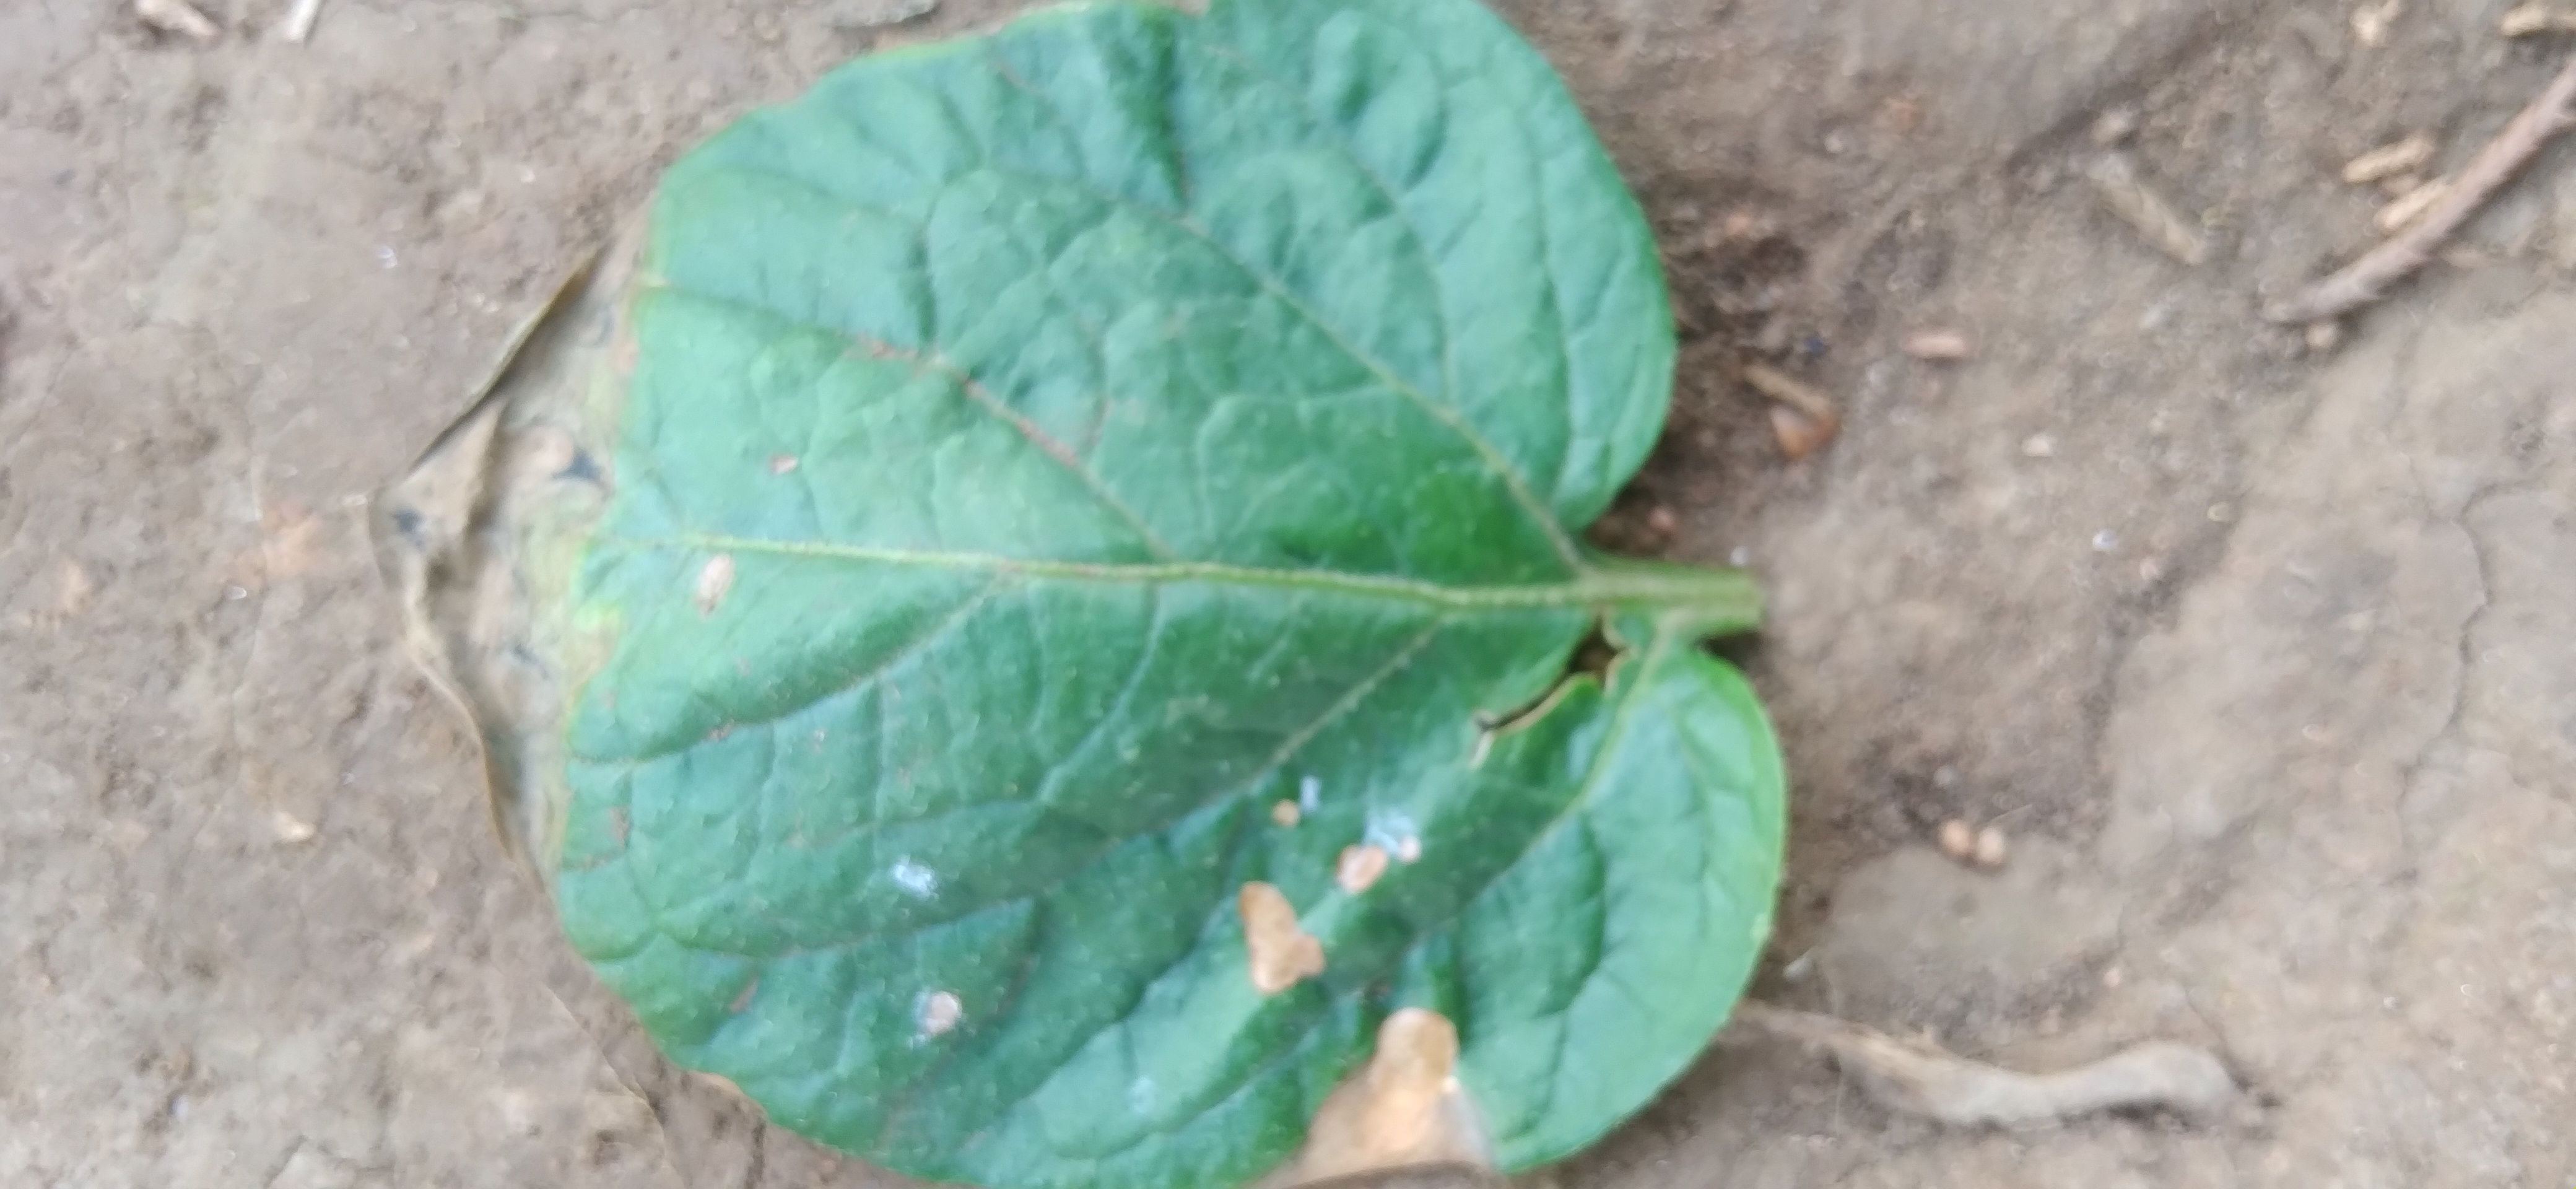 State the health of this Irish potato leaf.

early blight
